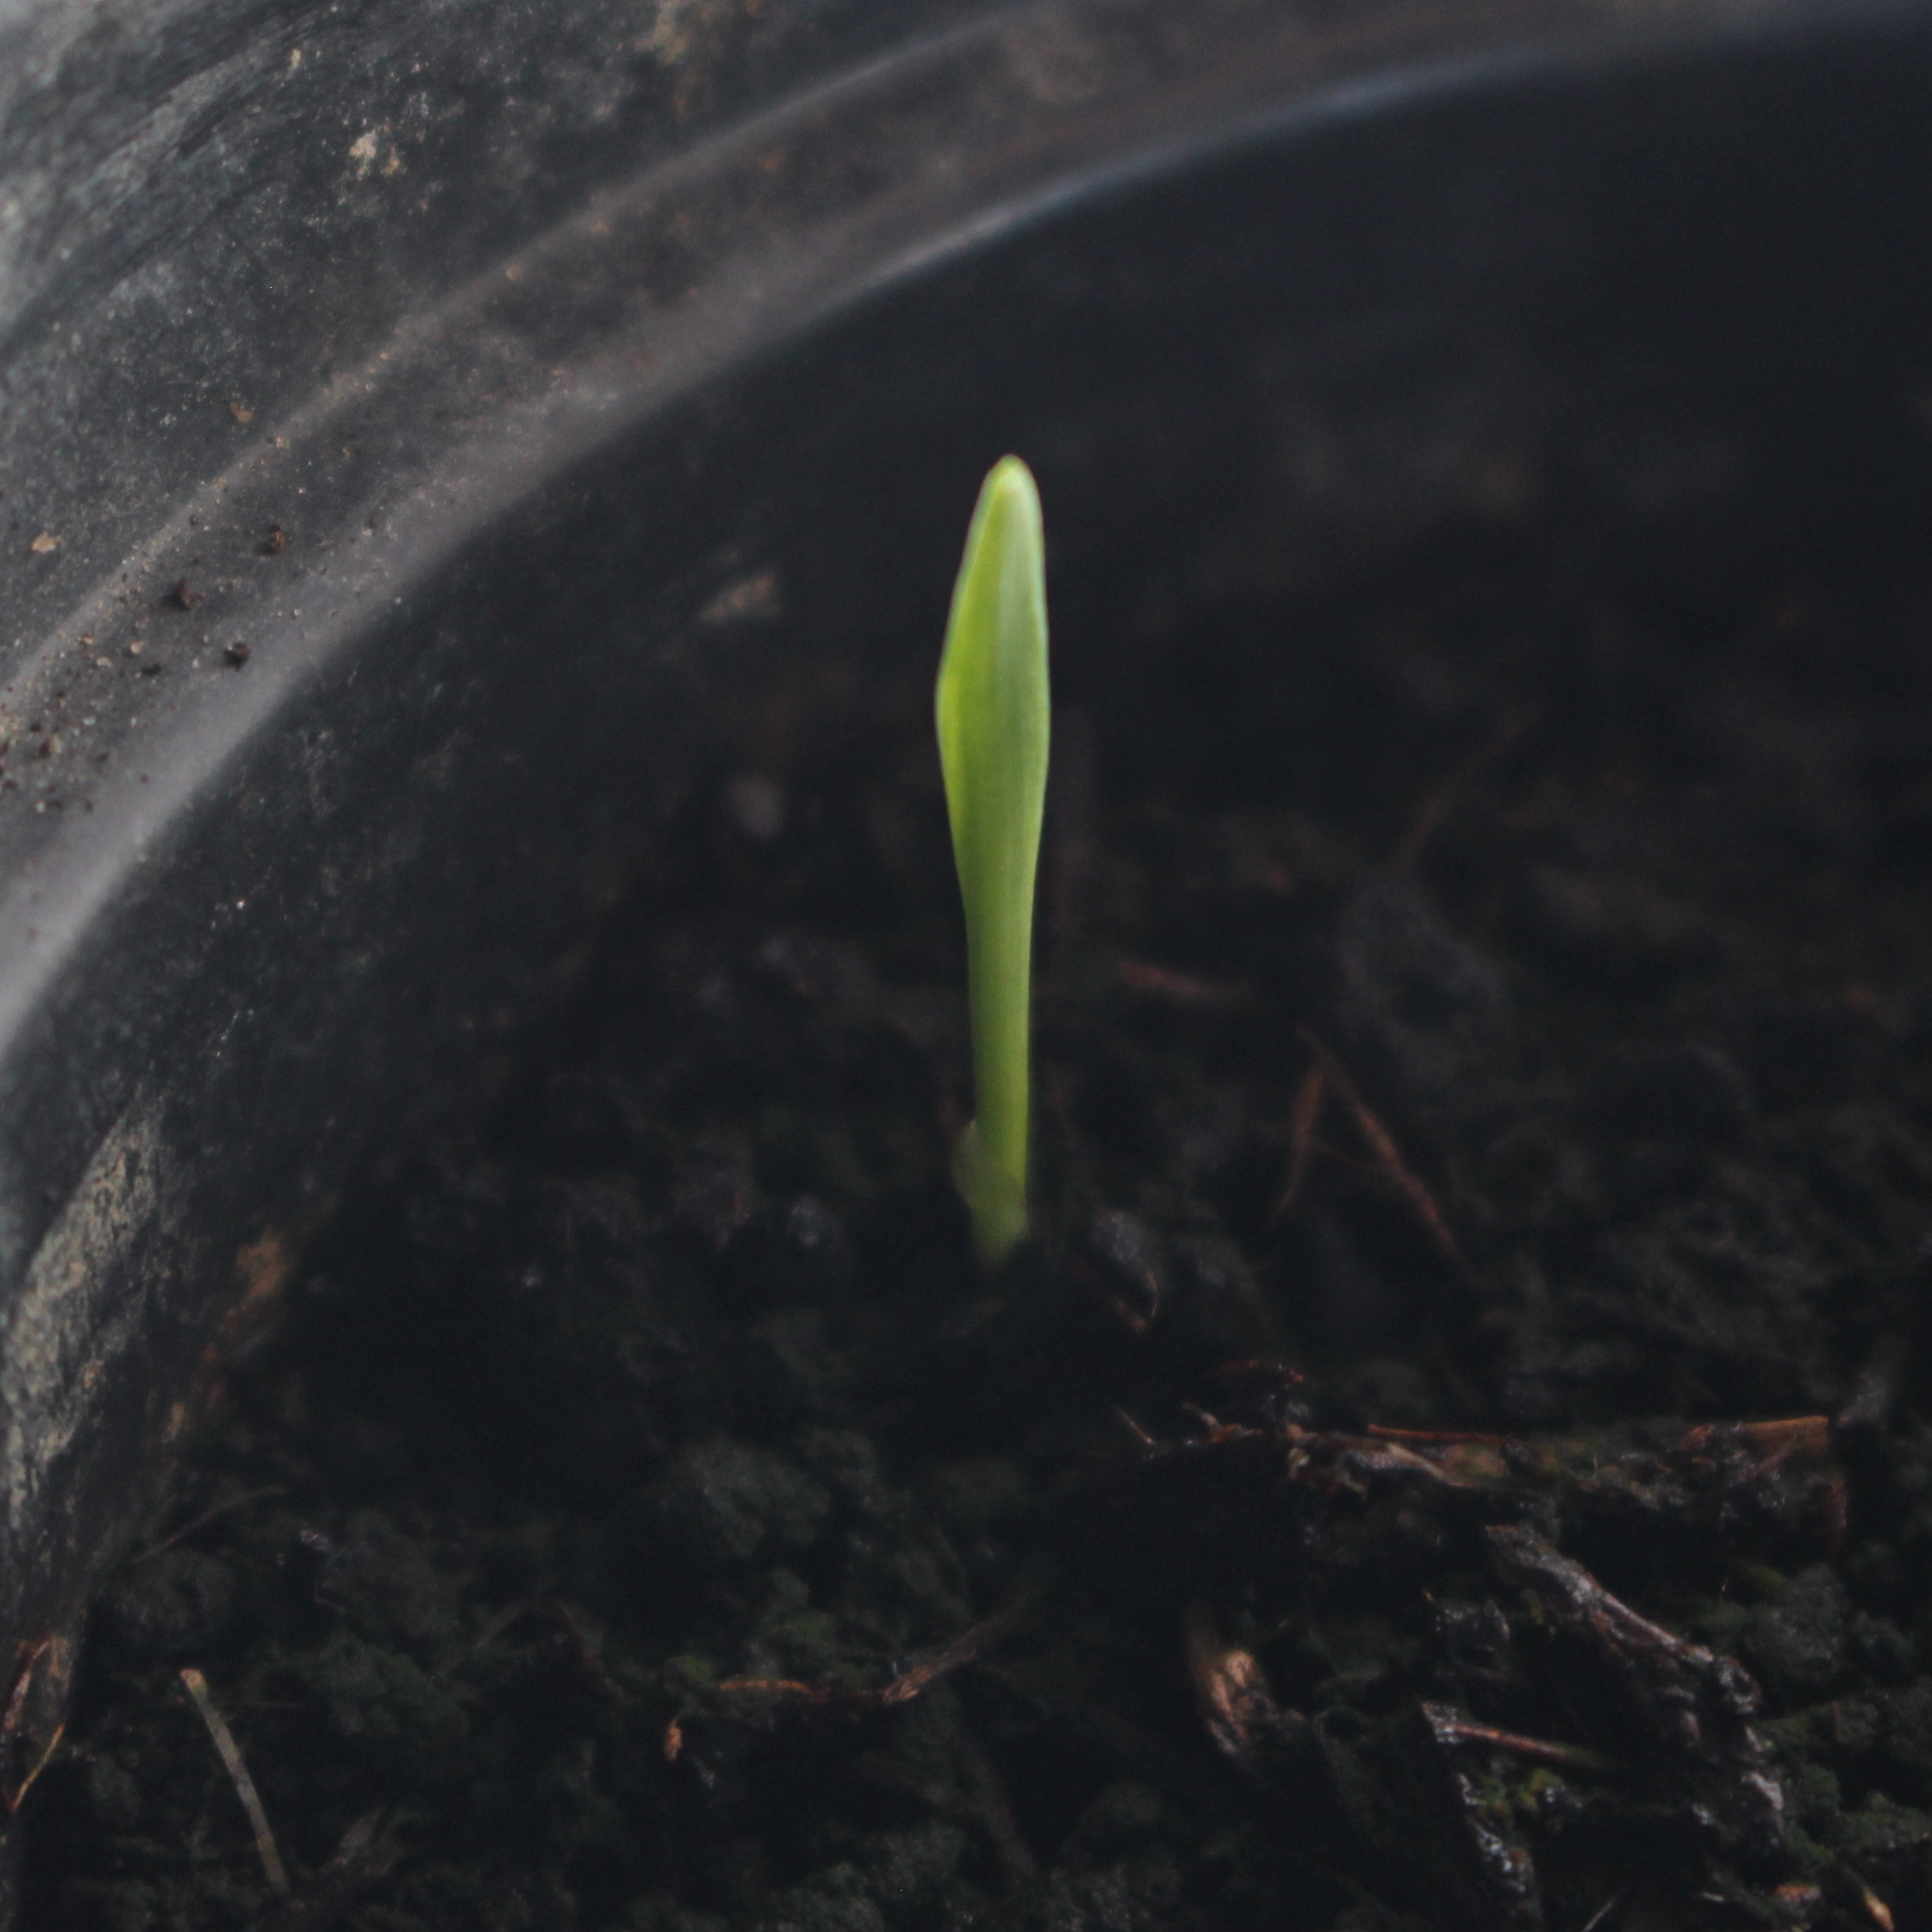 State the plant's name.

Avena sterilis
